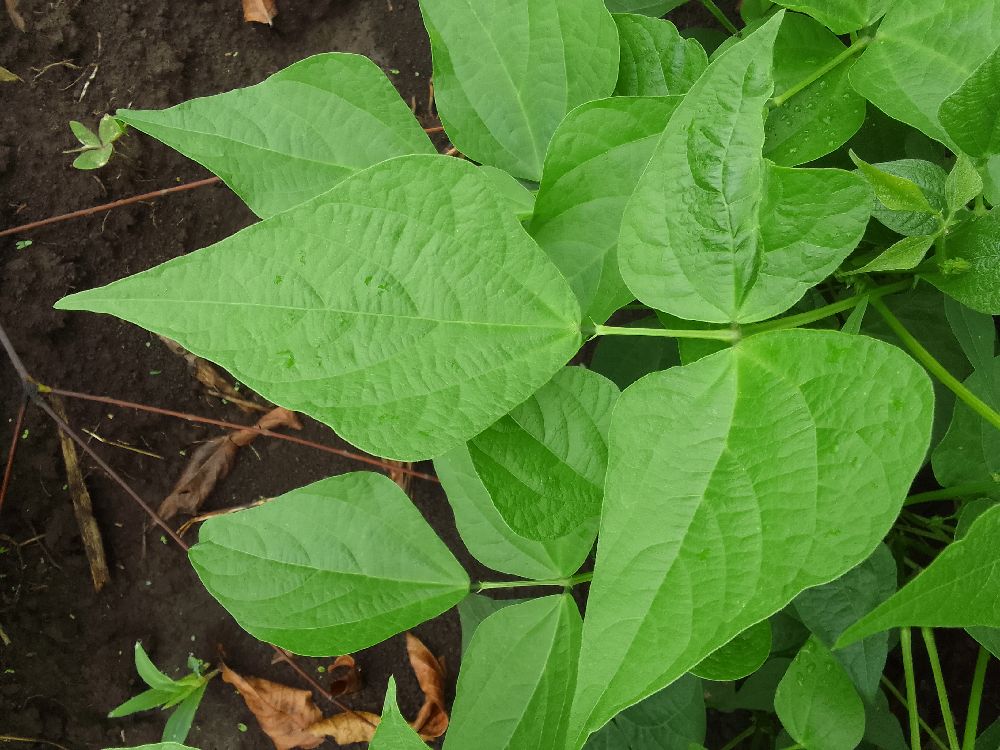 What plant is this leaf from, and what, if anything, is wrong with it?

common bean, healthy
